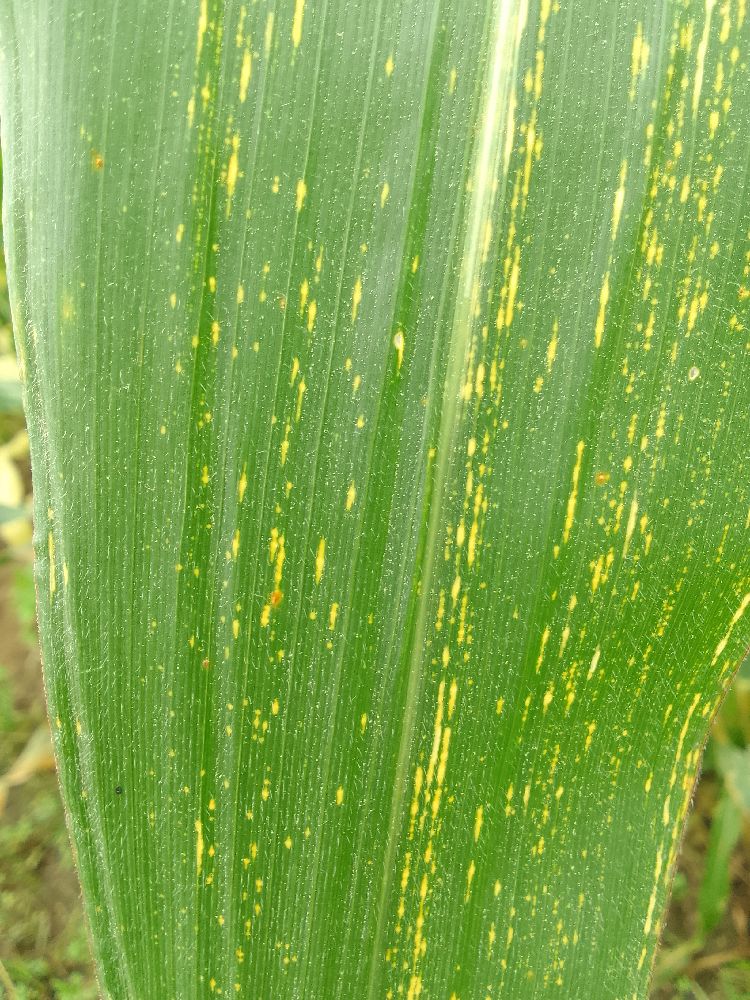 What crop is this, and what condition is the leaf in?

maize, maize streak virus
